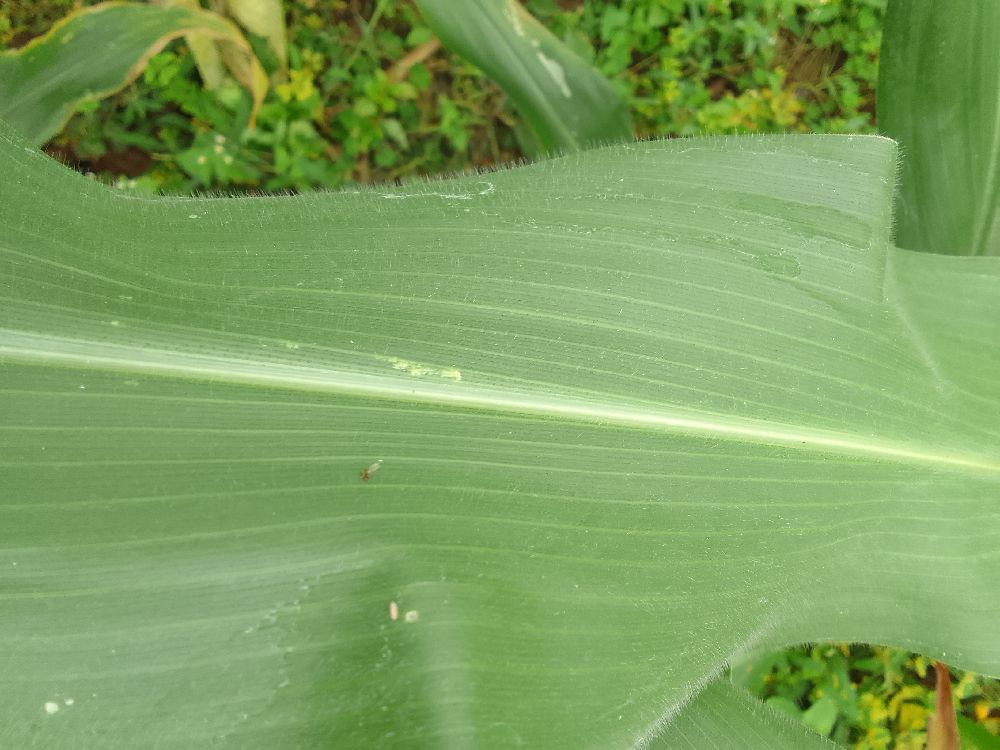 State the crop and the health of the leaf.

maize, healthy
